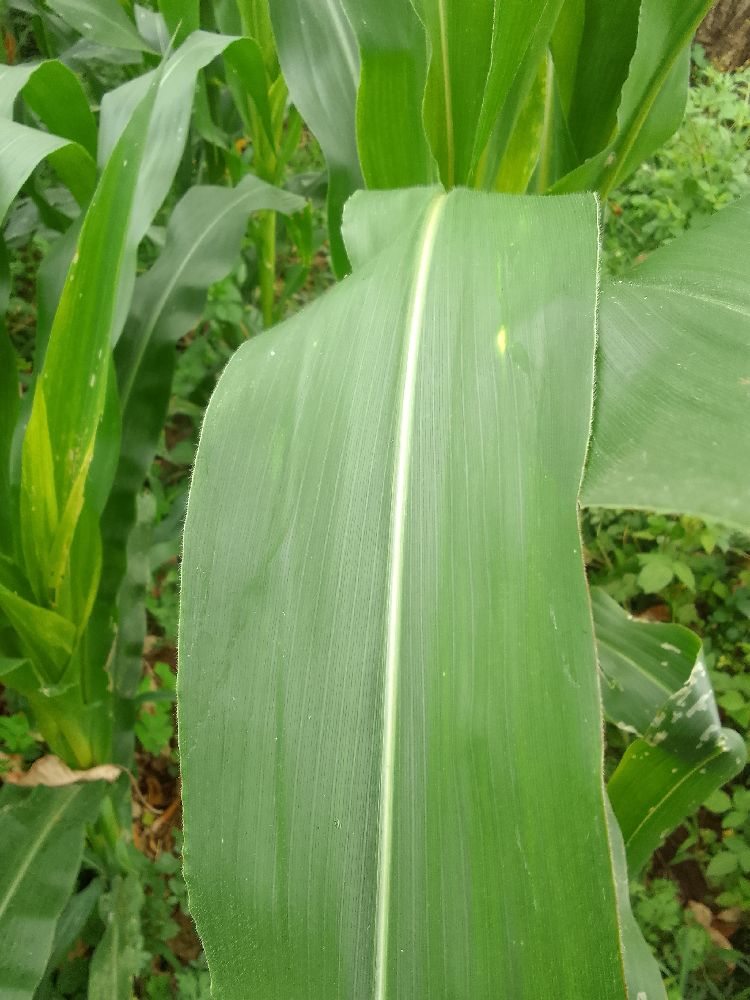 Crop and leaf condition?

maize, healthy
